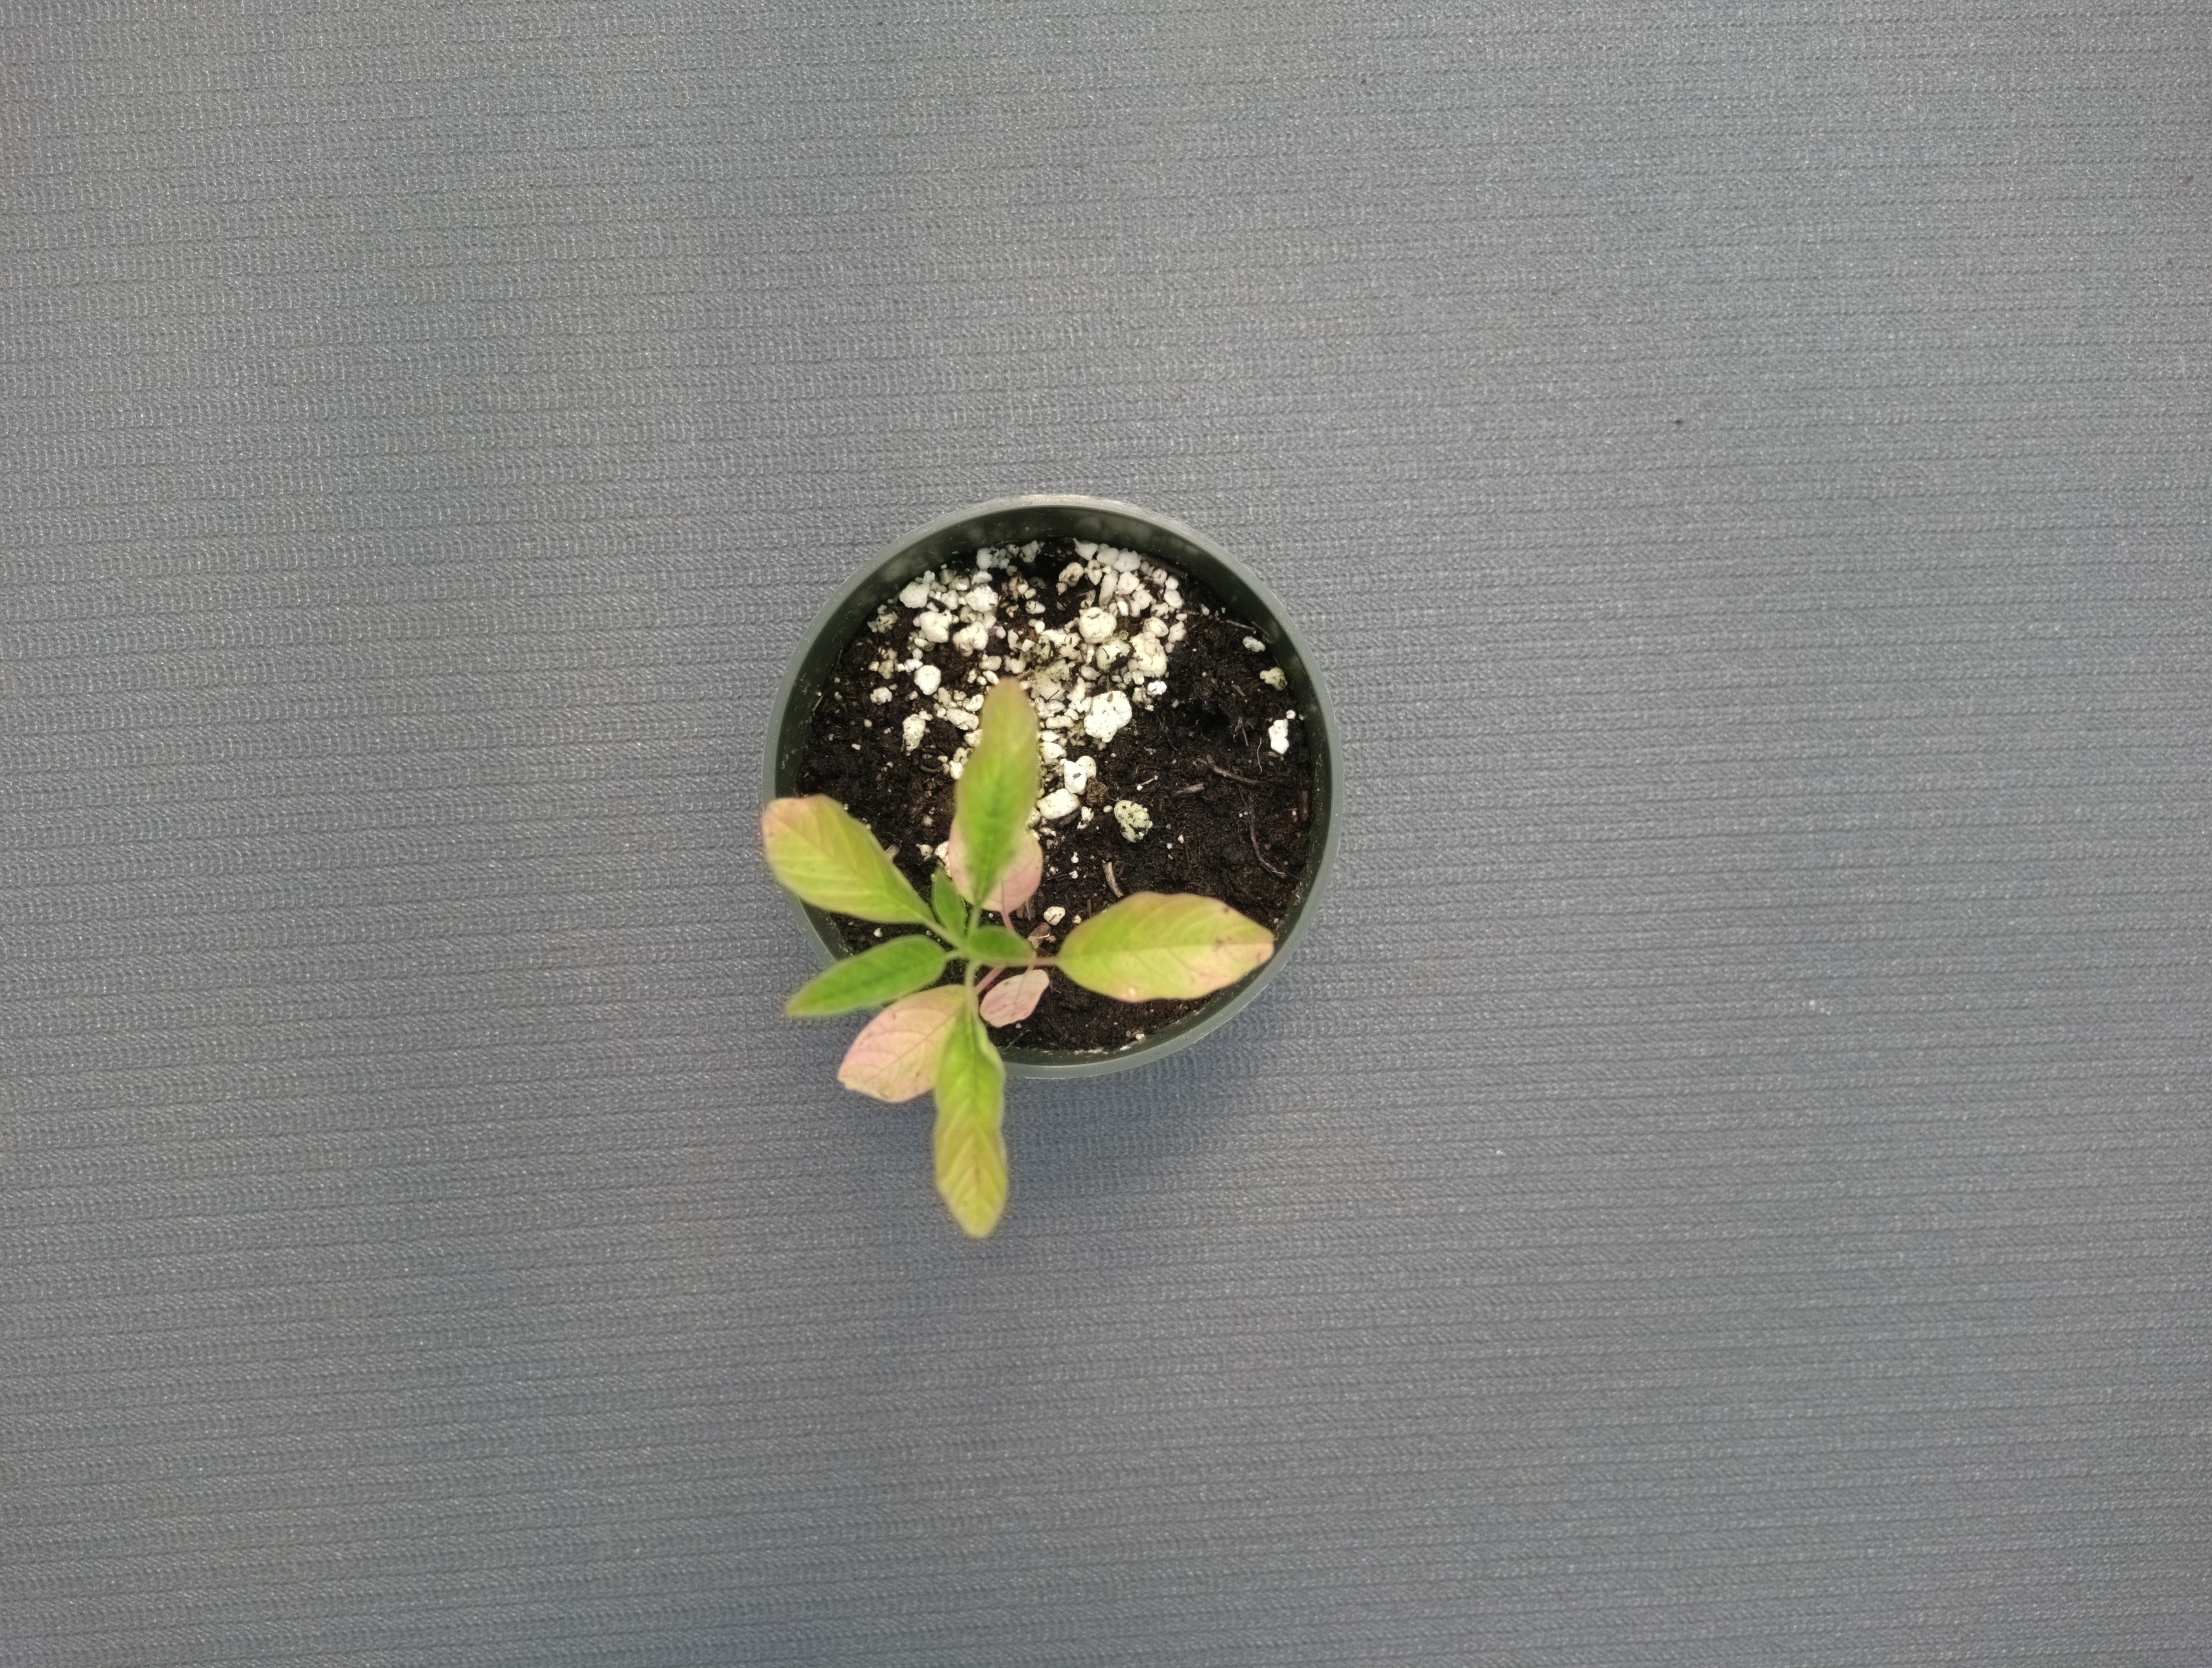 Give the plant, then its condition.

waterhemp, healthy untreated
